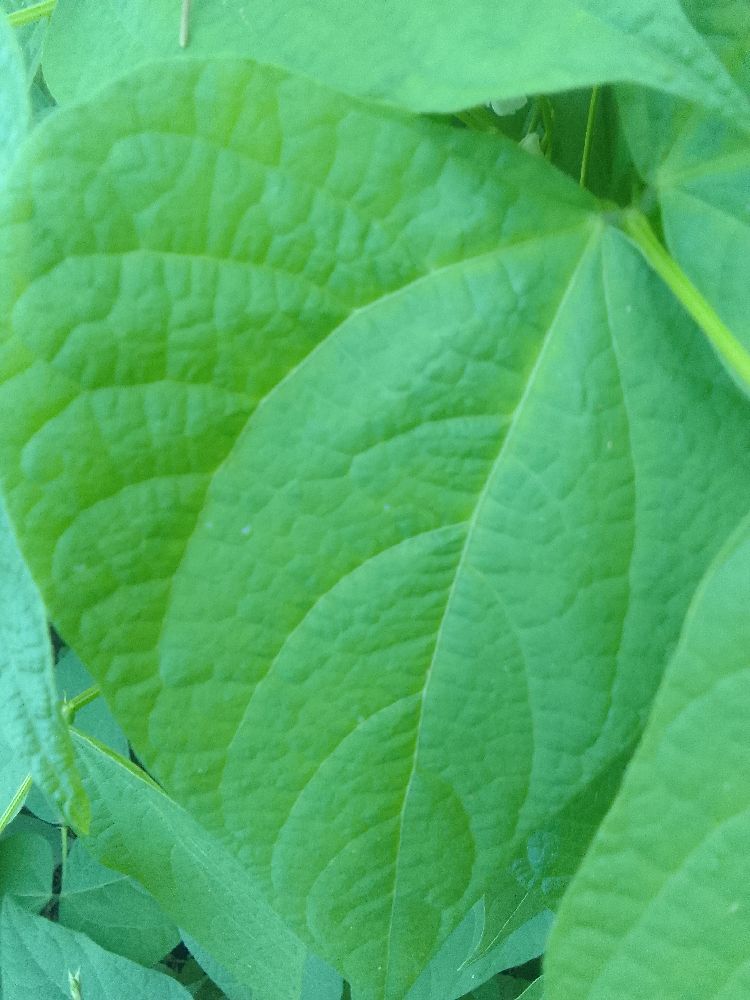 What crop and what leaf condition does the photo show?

common bean, healthy
